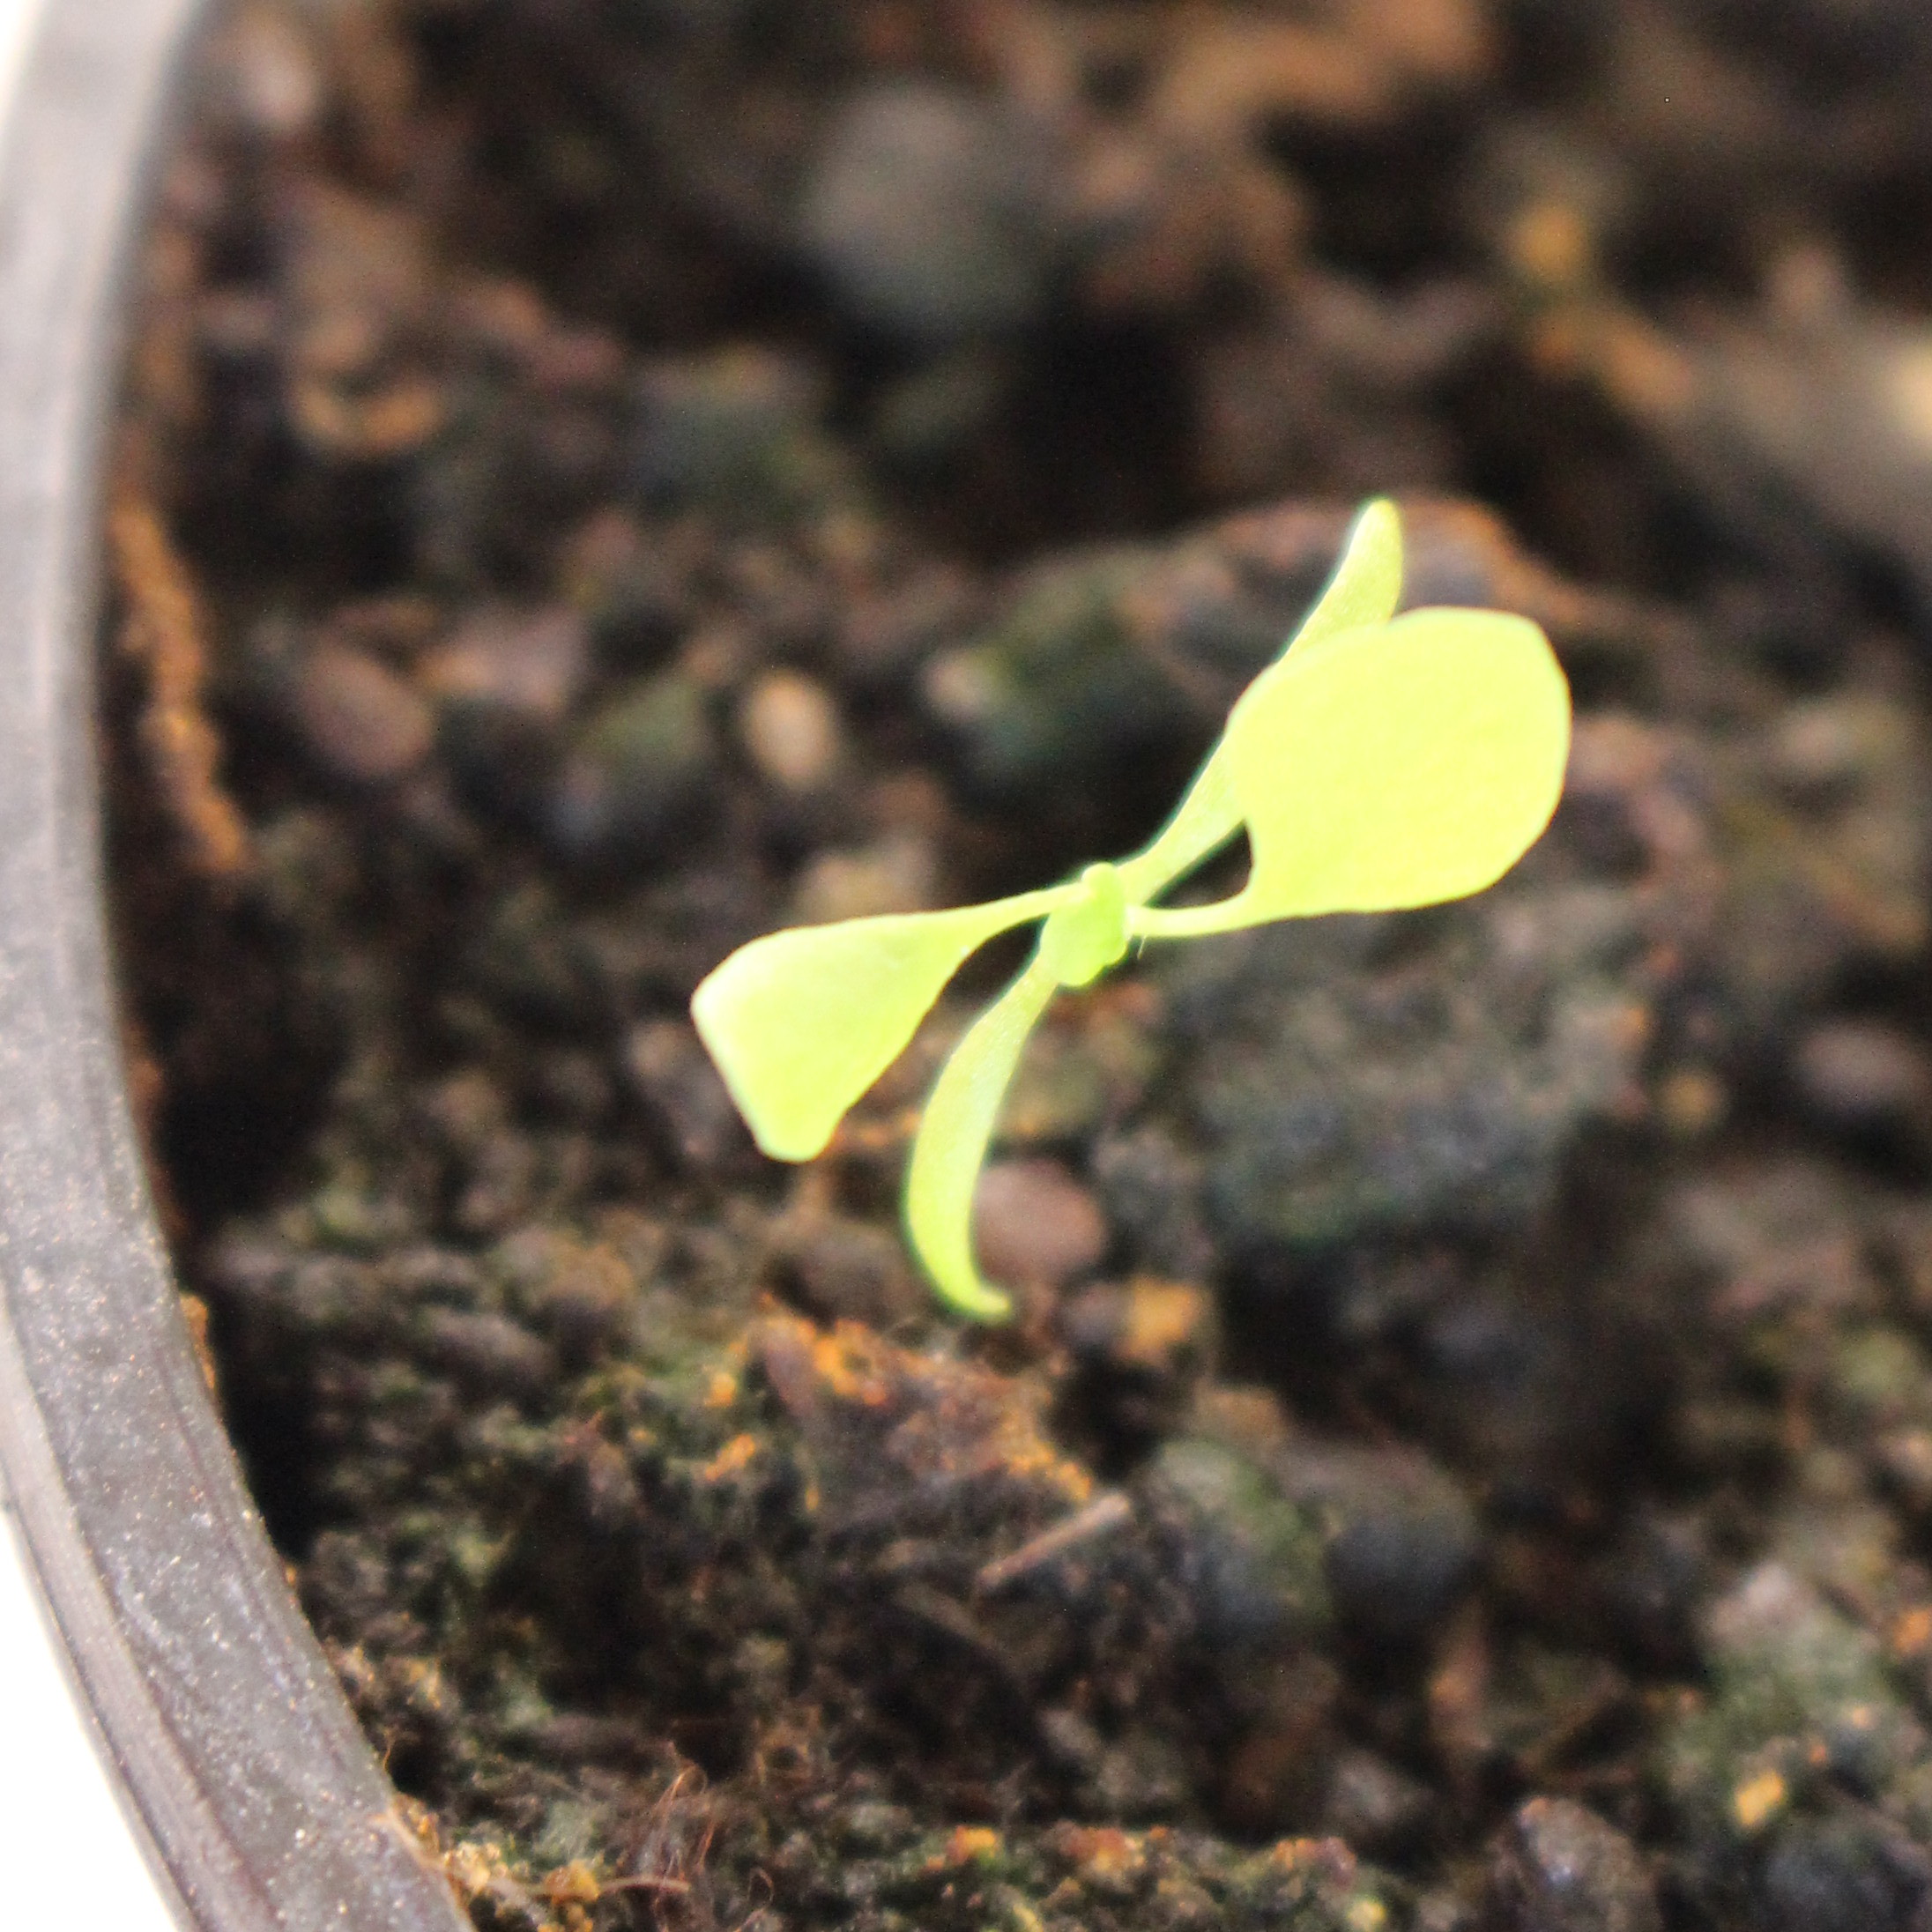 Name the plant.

Papaver rhoeas
